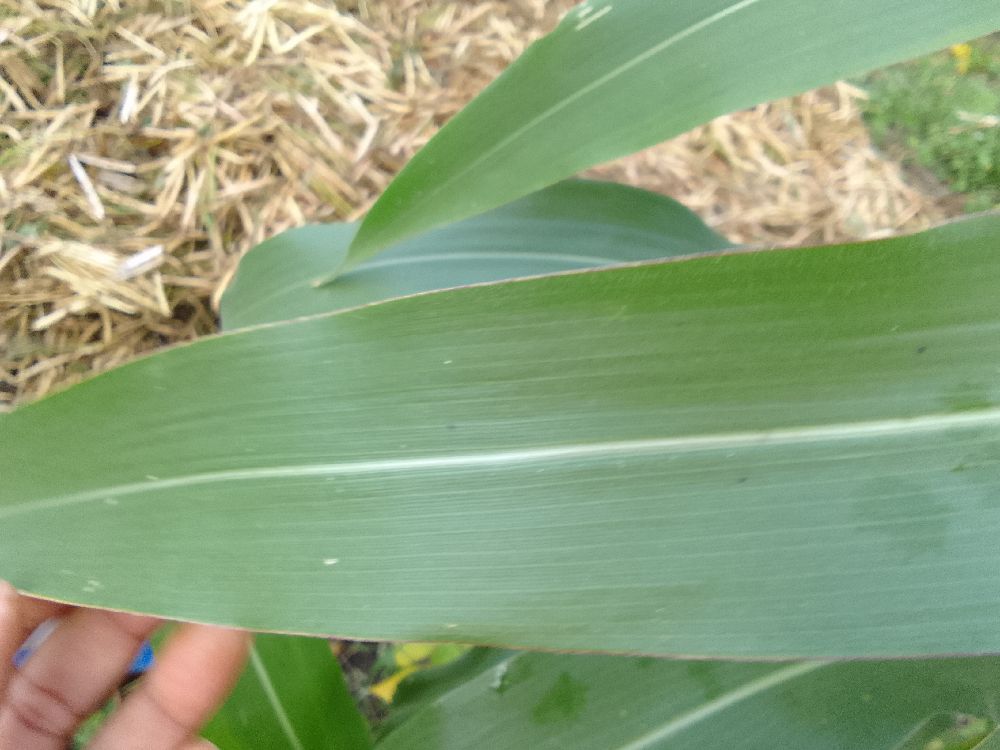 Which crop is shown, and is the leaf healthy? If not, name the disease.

maize, healthy
